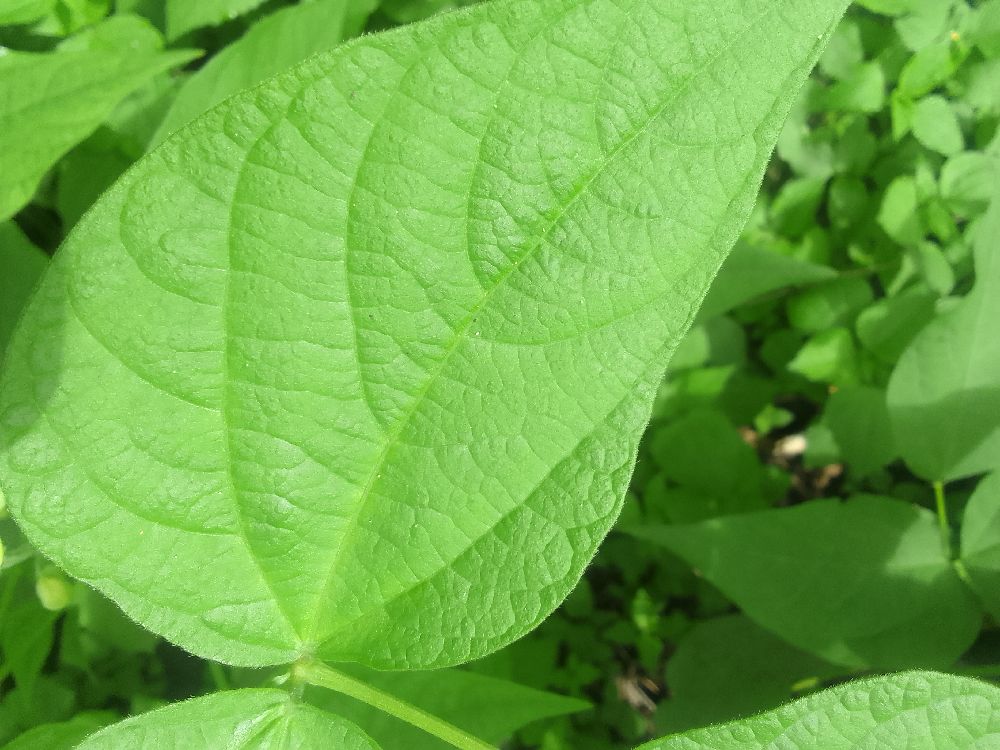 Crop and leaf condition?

common bean, healthy
